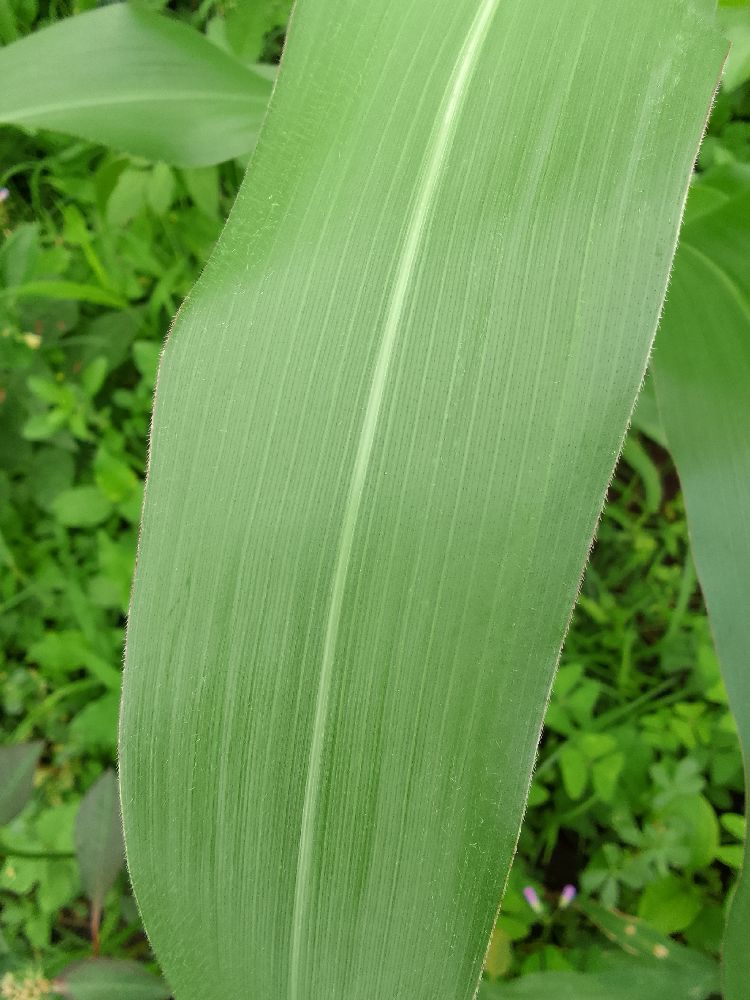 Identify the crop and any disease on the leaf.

maize, healthy
